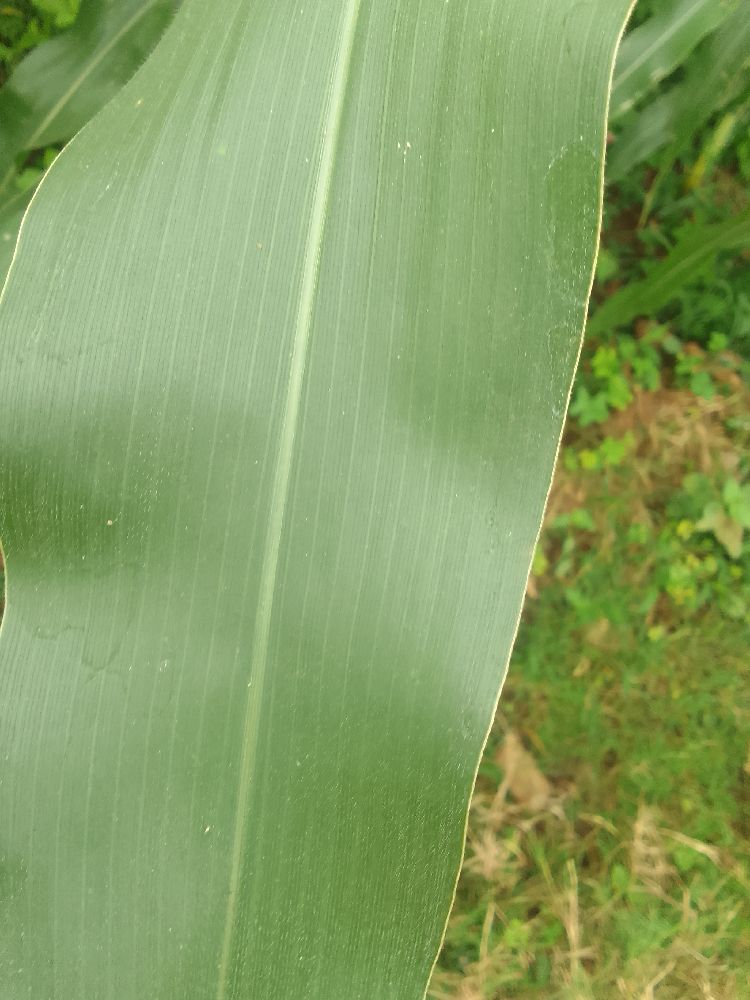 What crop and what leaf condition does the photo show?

maize, healthy
